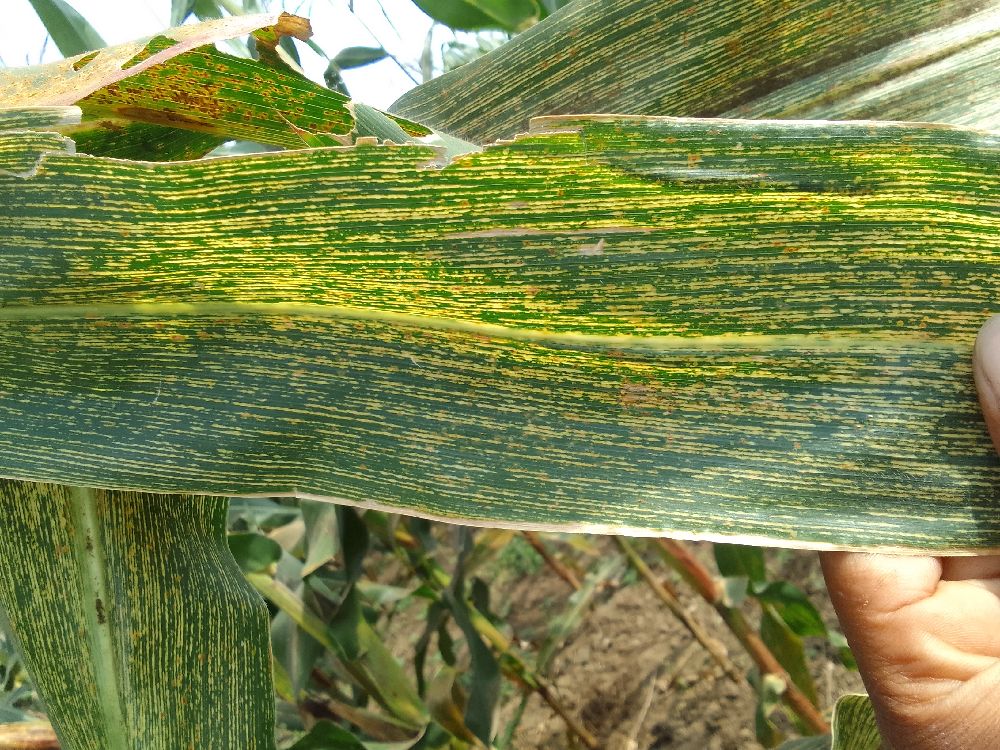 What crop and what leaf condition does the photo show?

maize, maize streak virus
